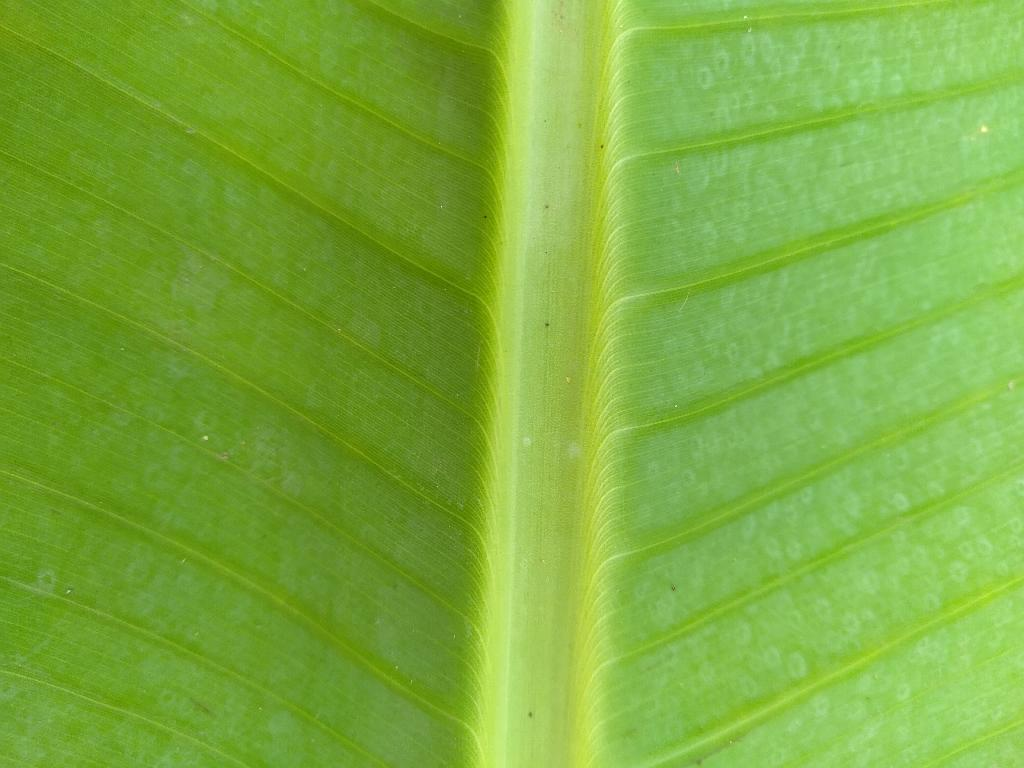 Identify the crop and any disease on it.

banana, healthy
